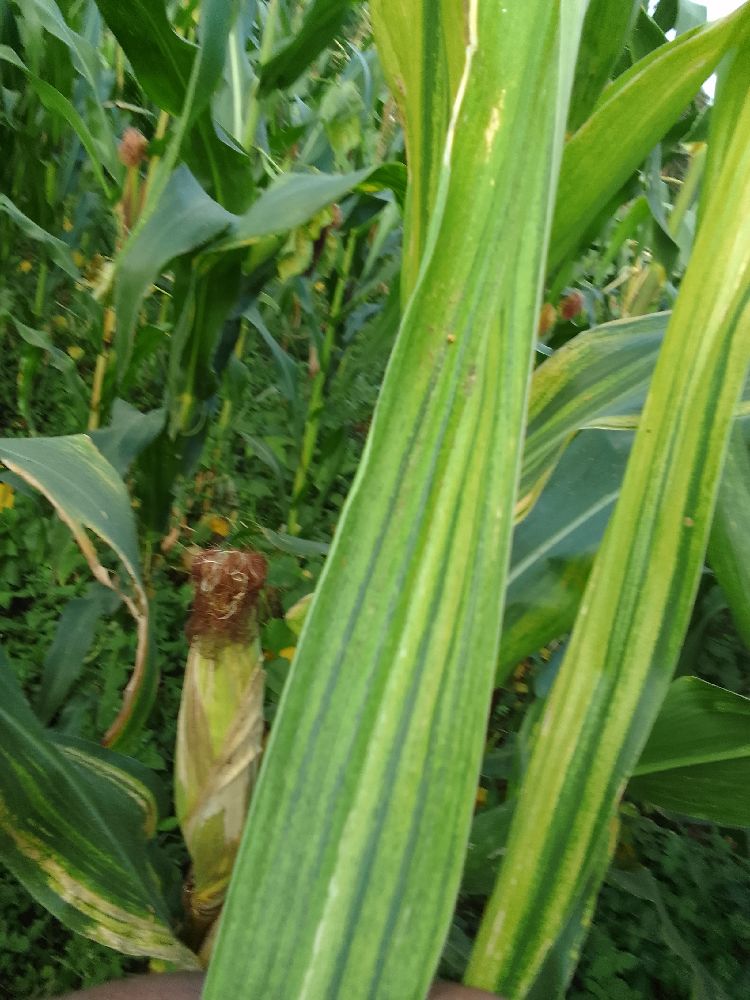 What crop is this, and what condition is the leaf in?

maize, maize lethal necrosis
